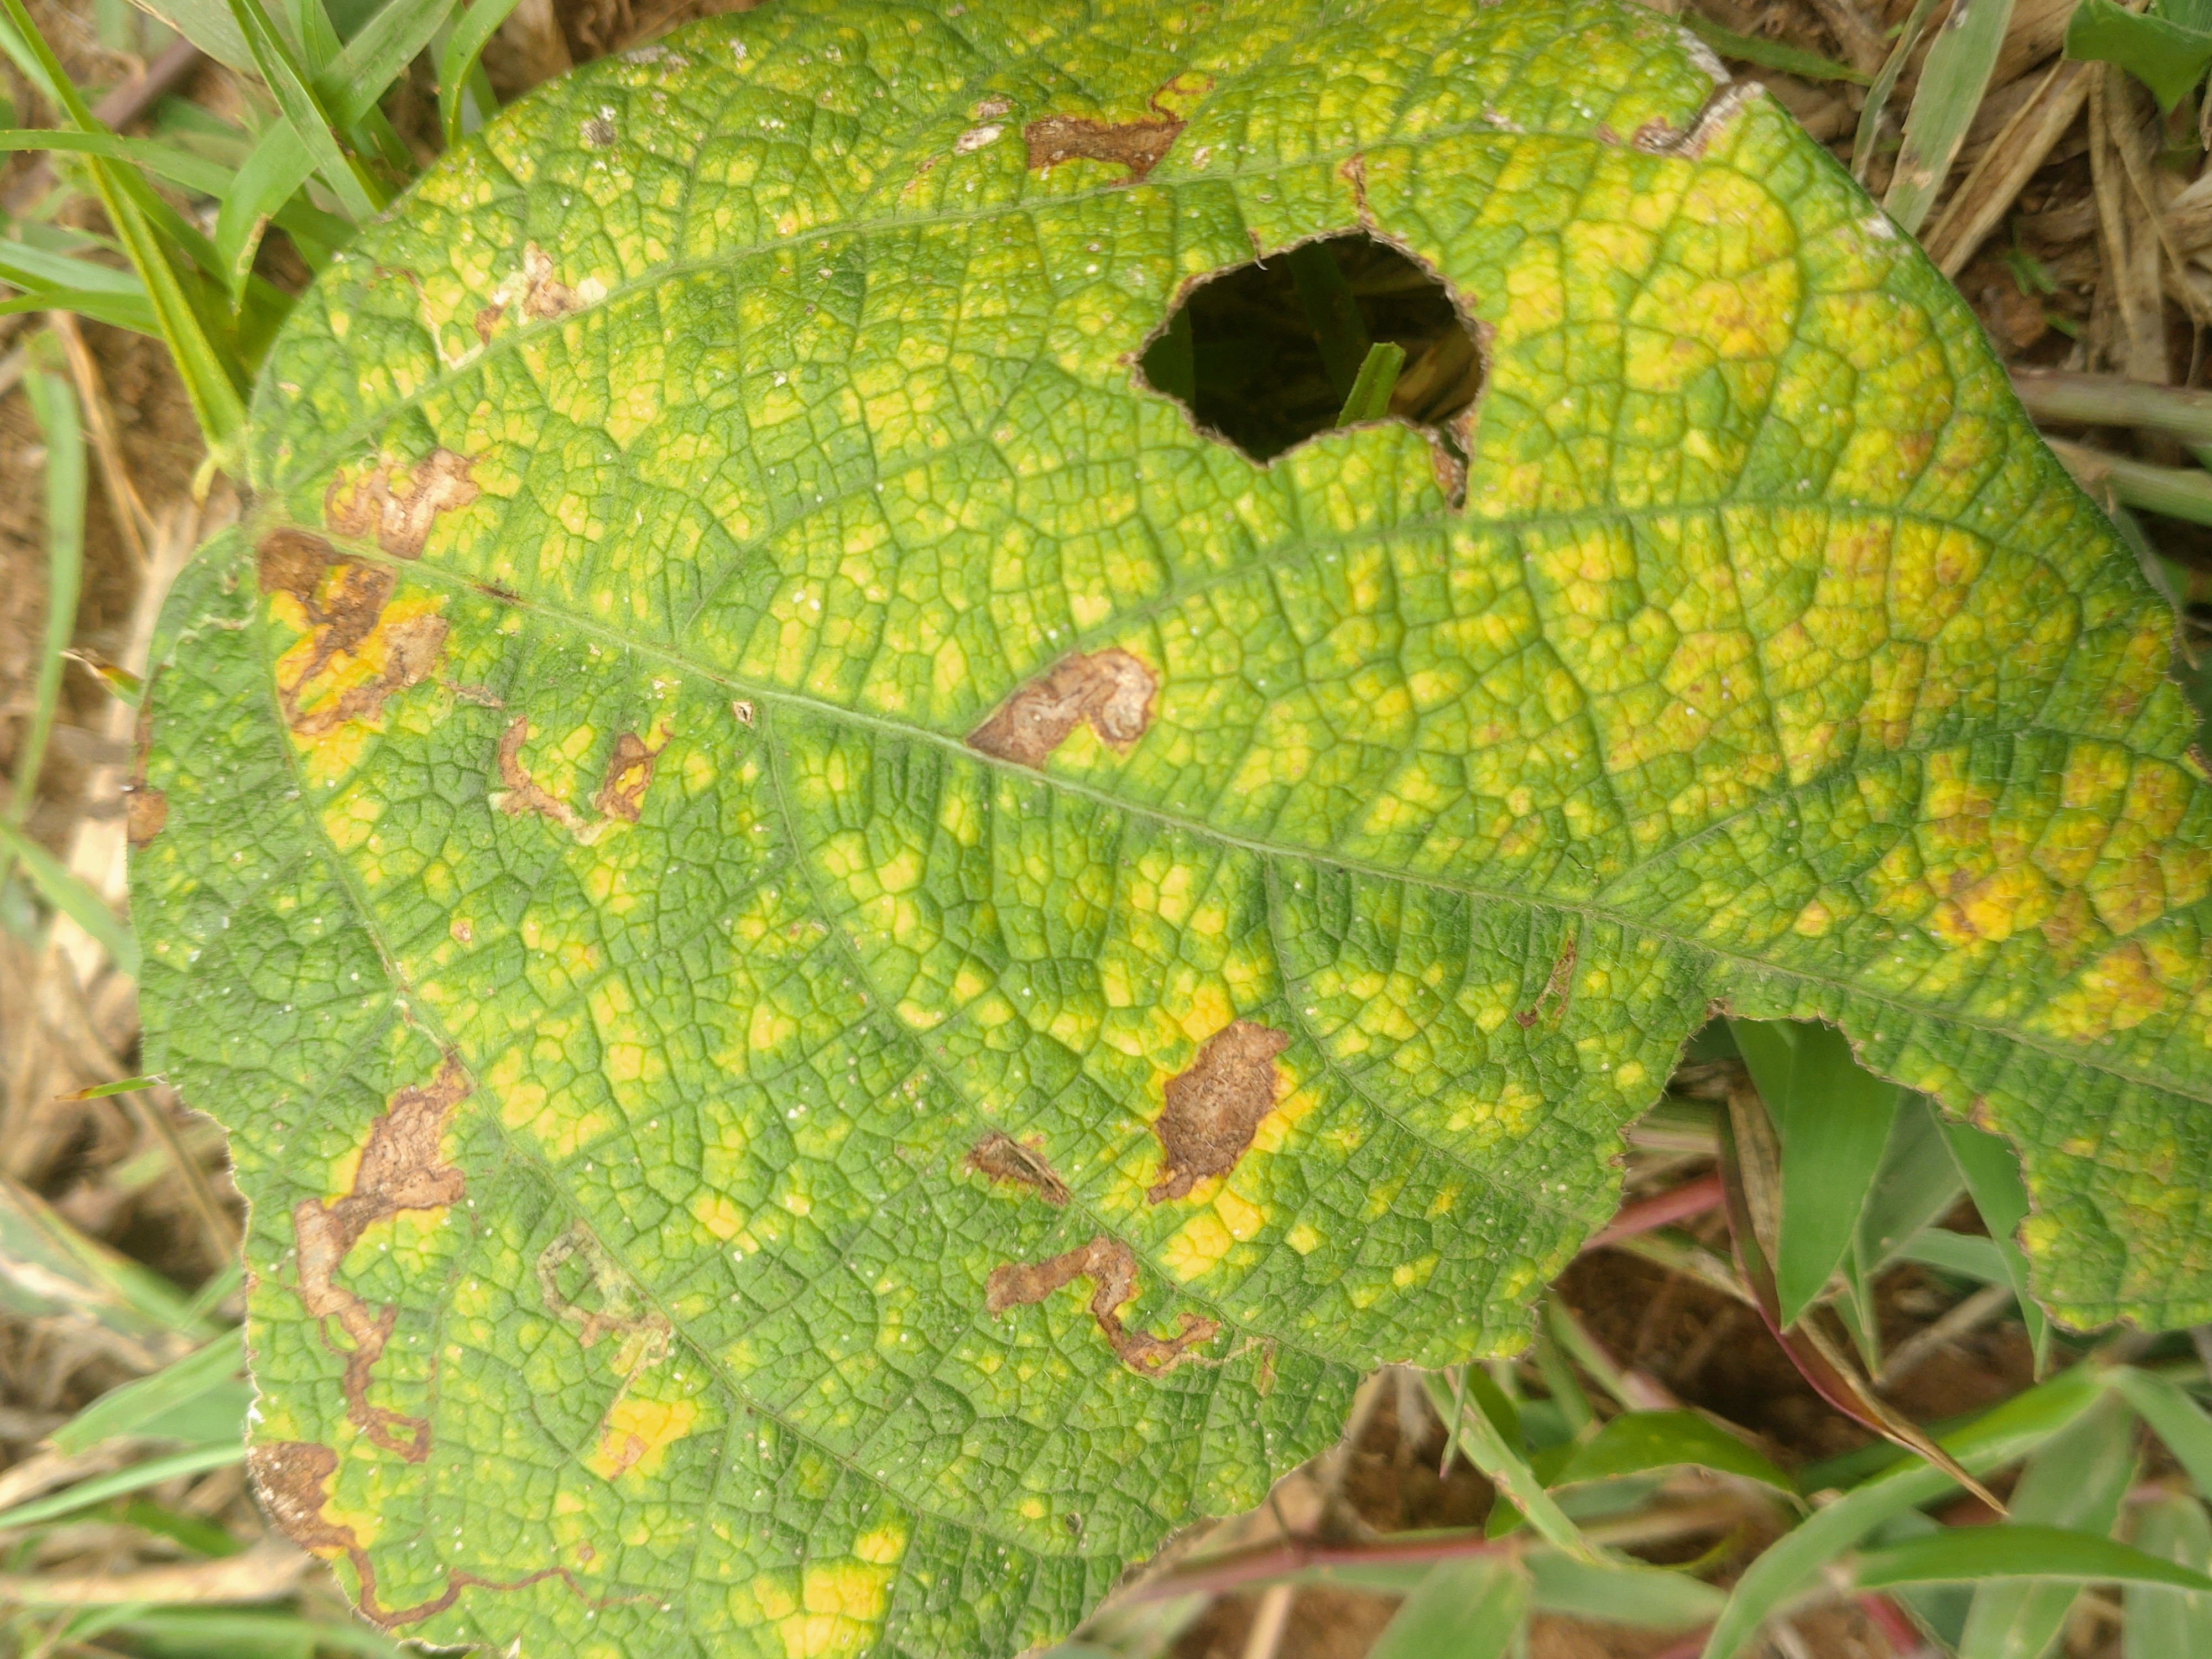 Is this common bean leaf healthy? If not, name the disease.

rust
